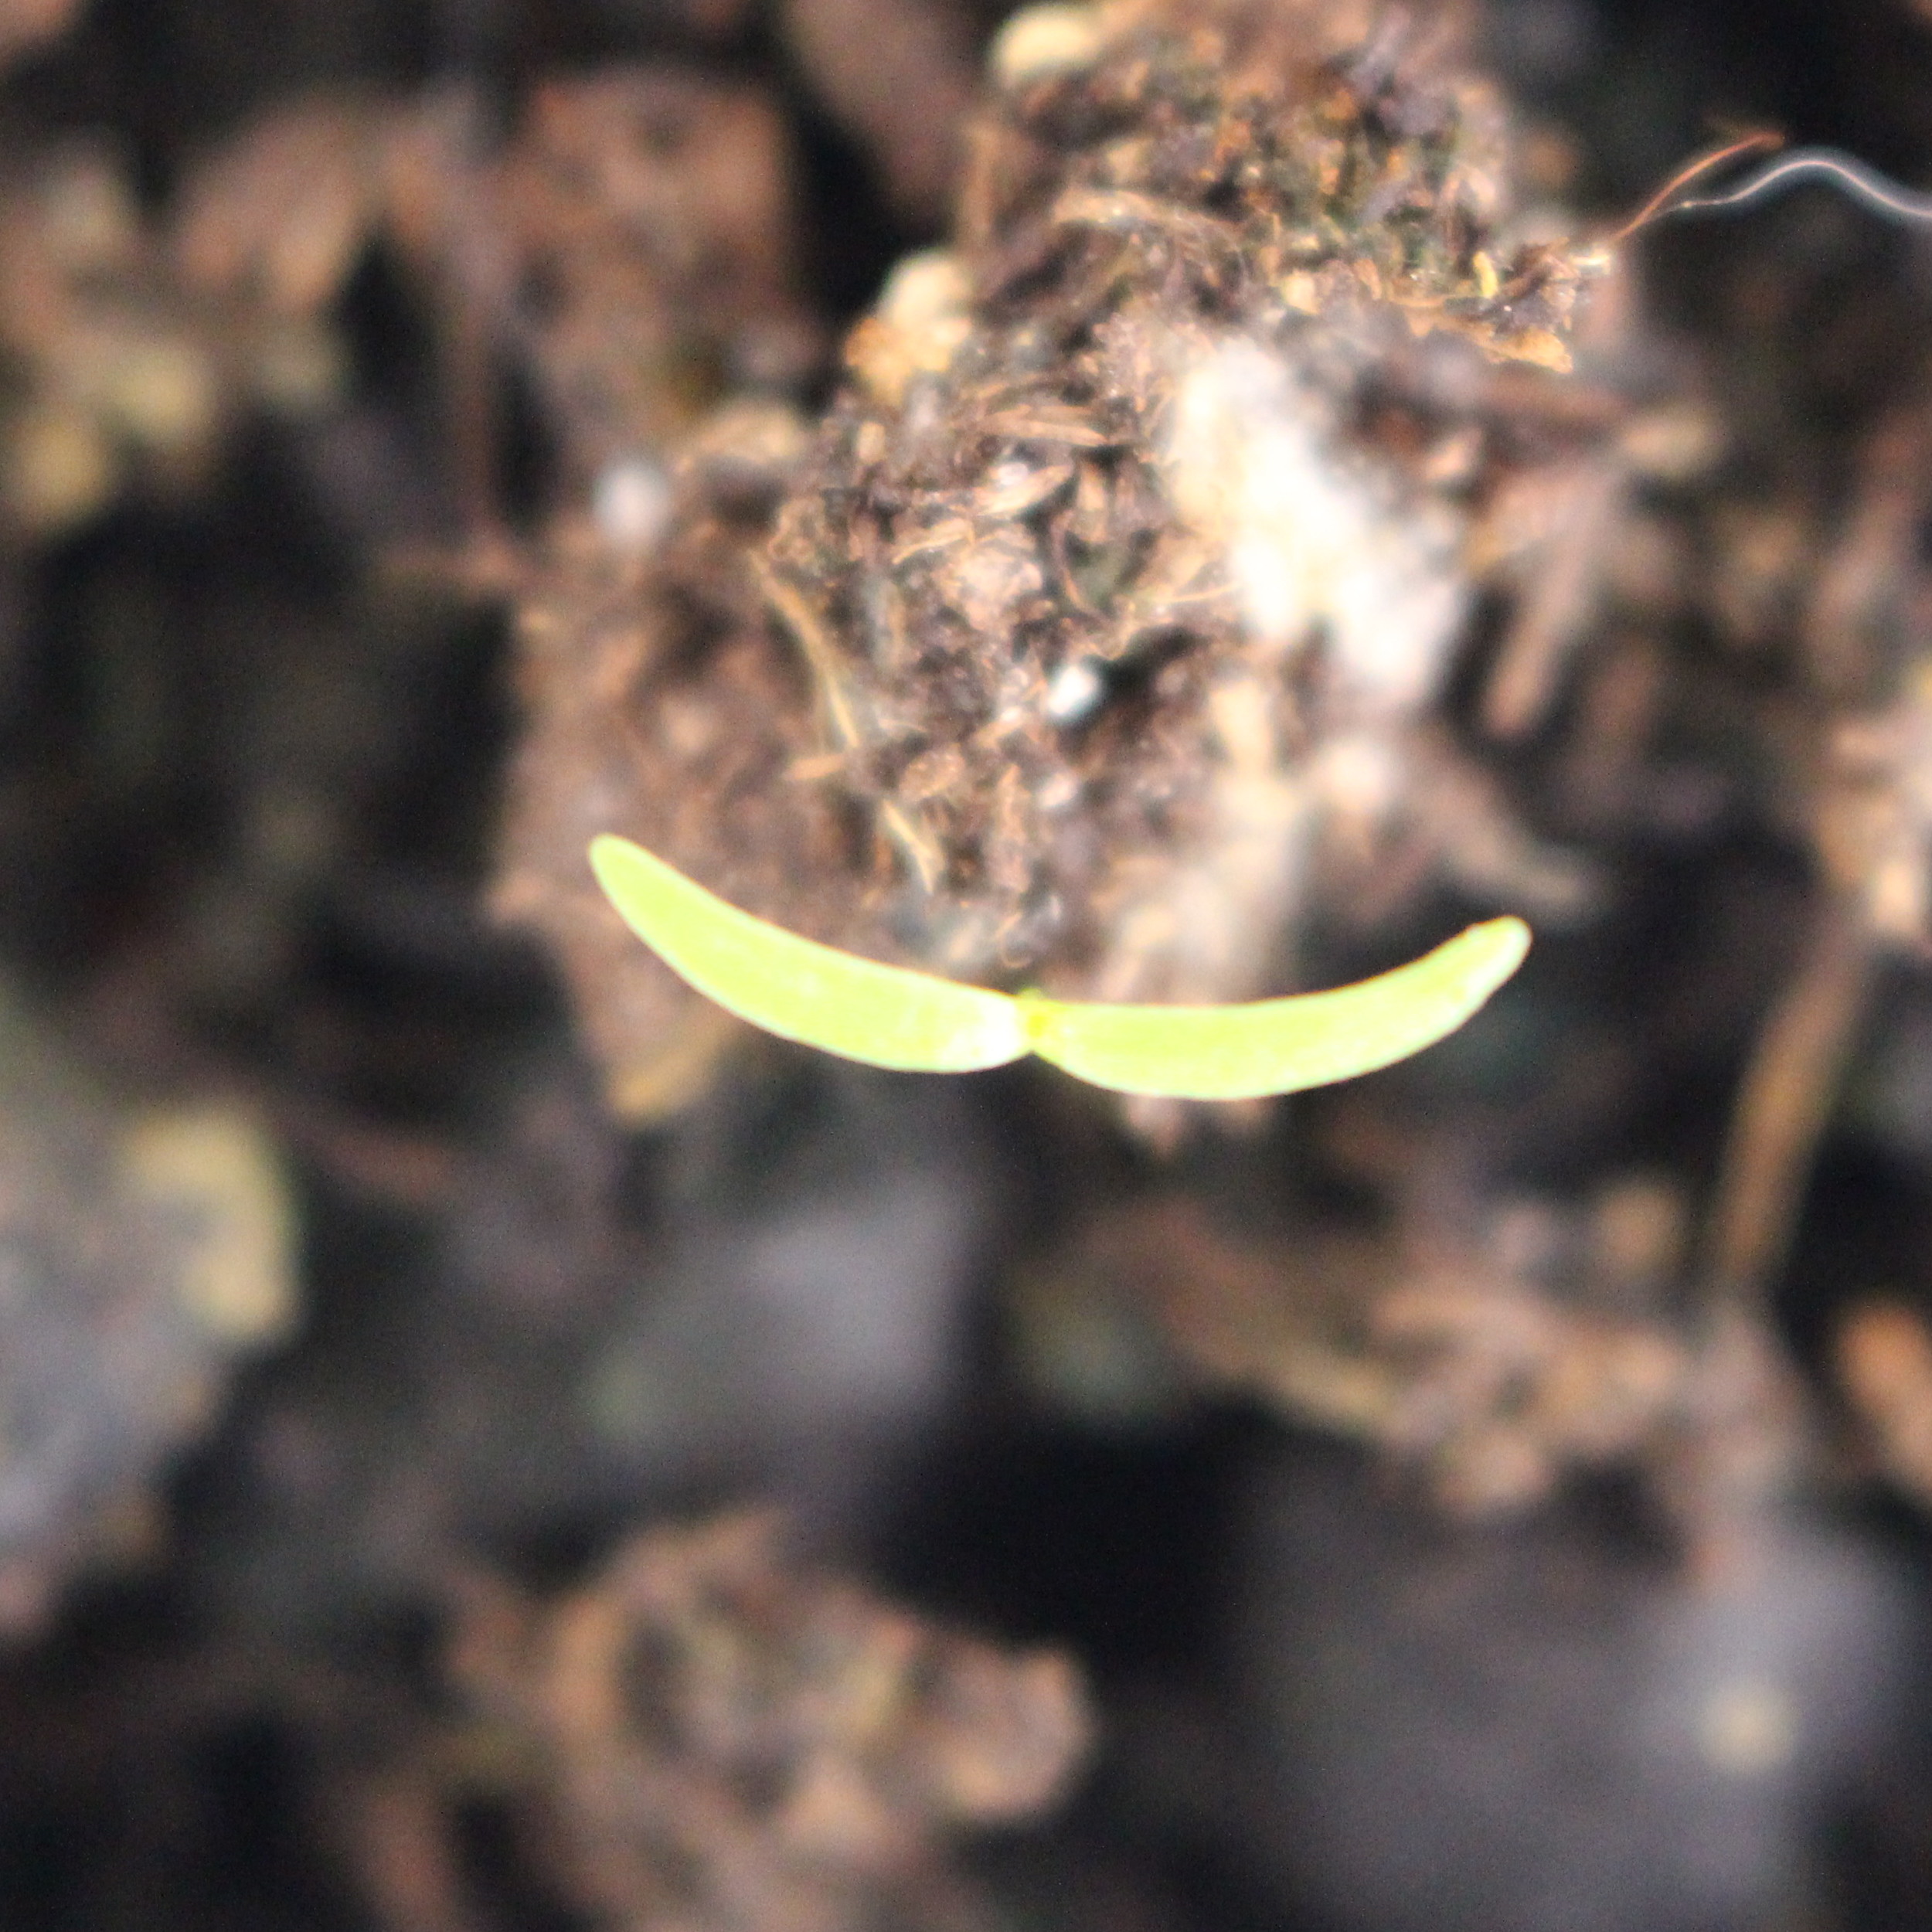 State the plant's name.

Papaver rhoeas
